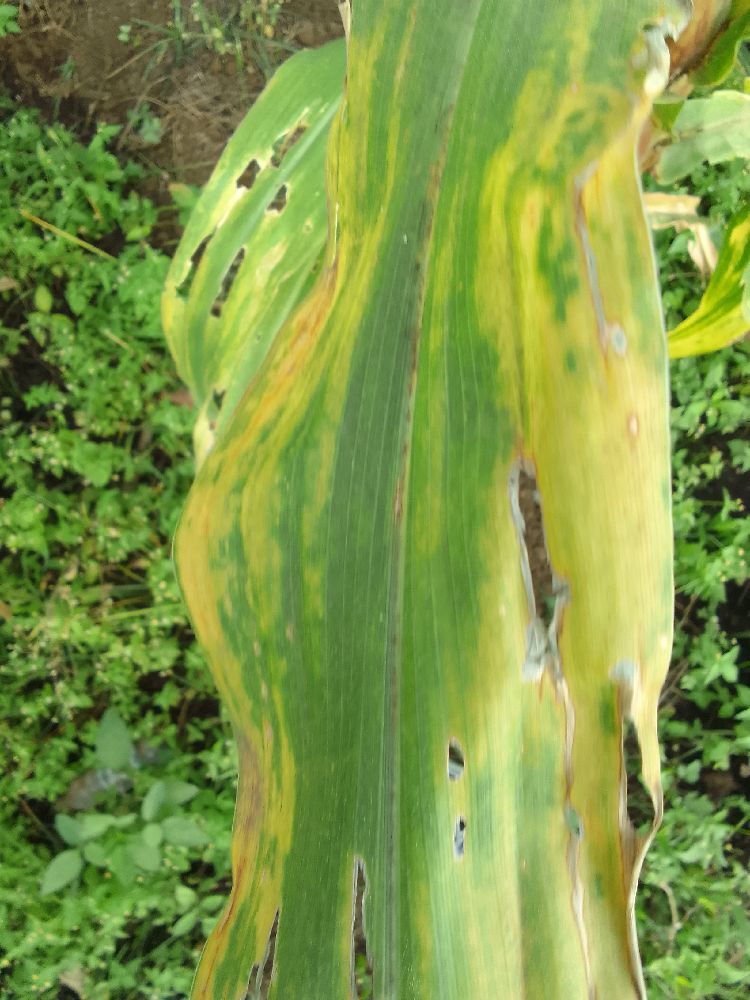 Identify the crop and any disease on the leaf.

maize, maize lethal necrosis
